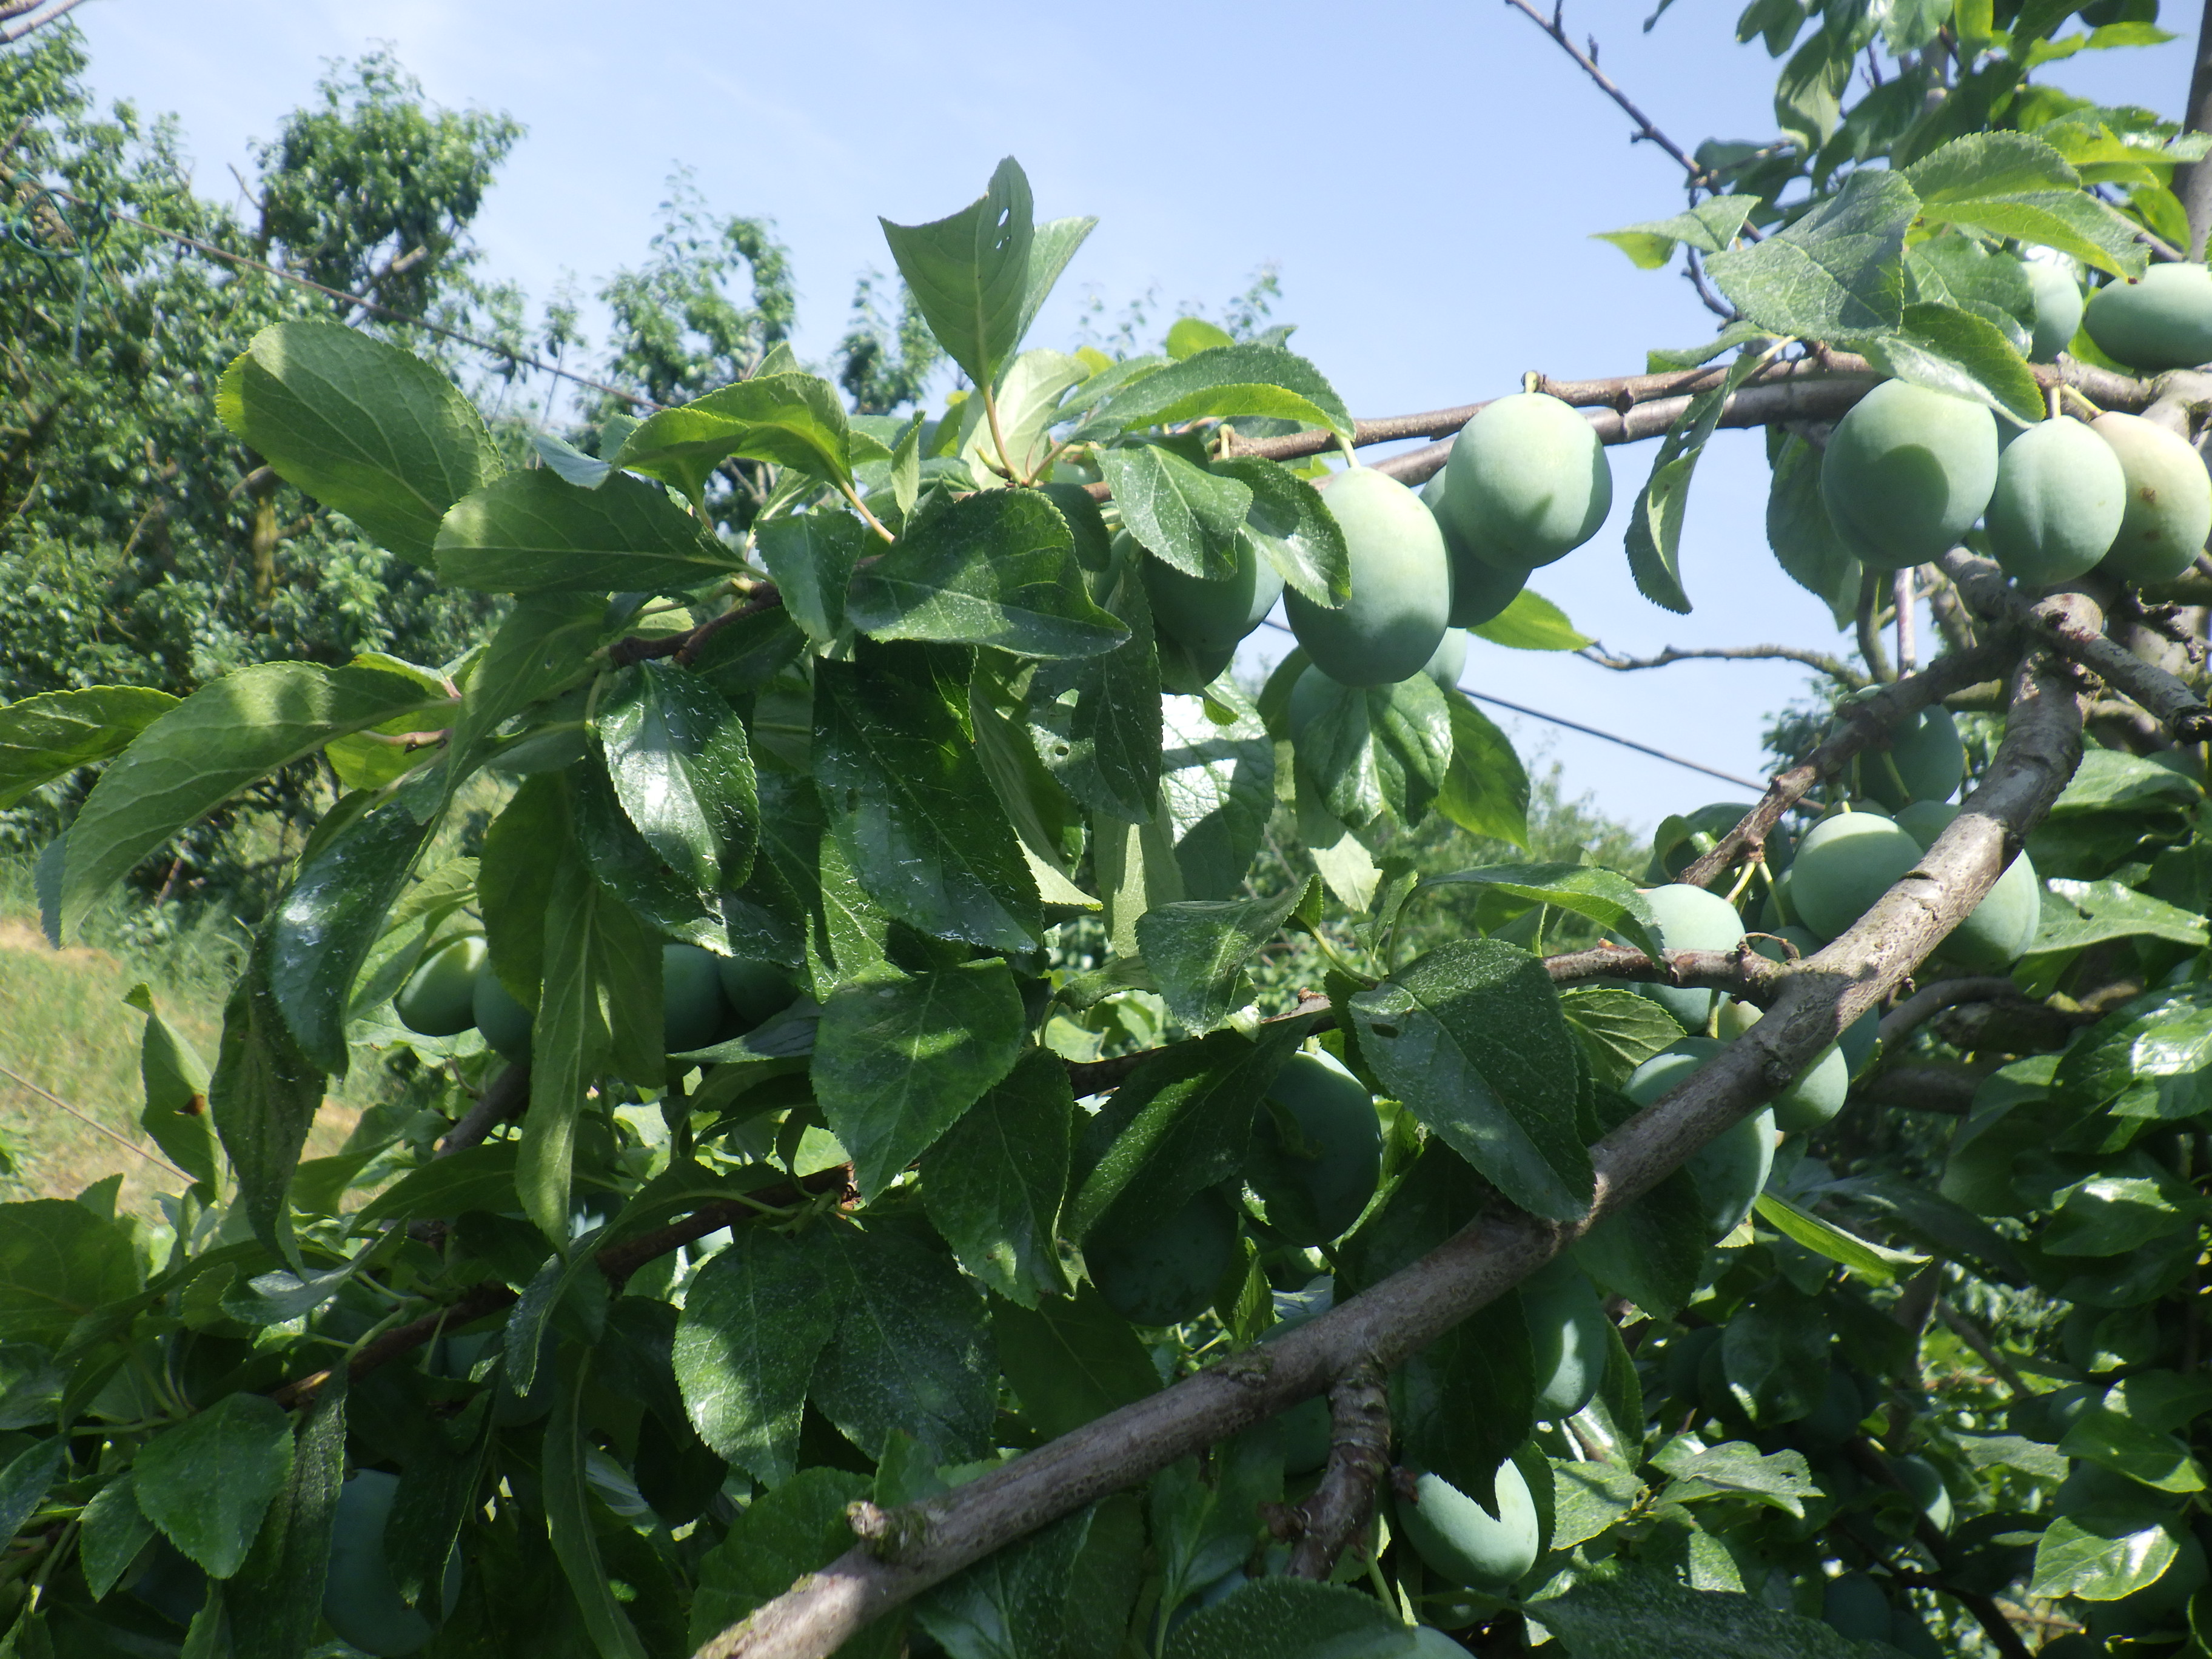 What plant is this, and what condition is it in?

plum, shot hole disease
